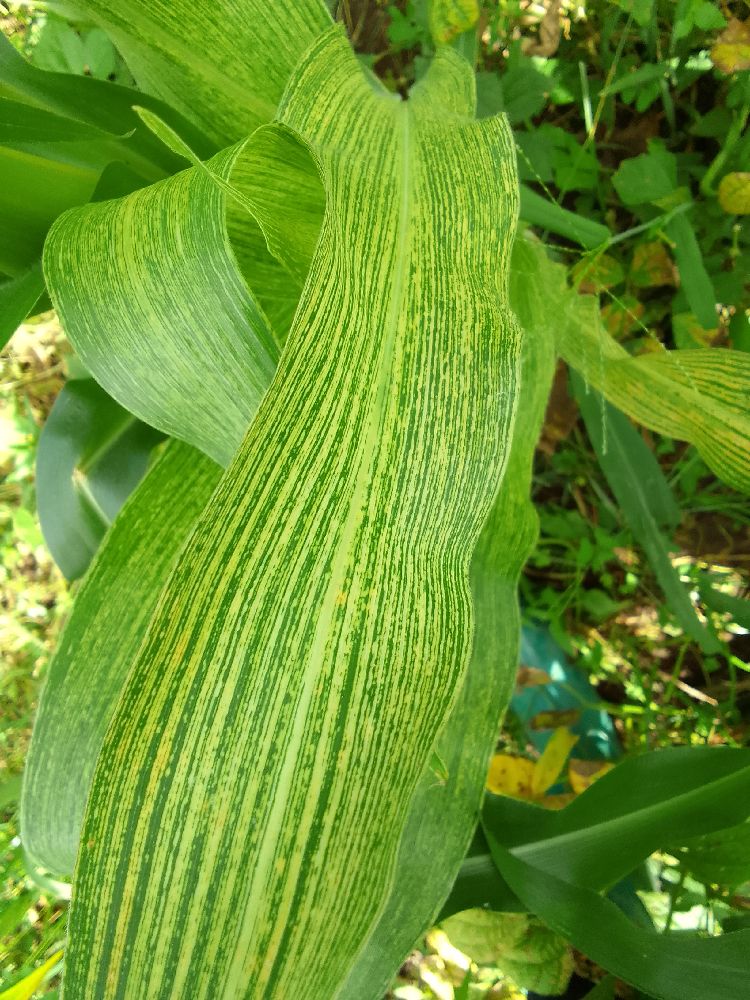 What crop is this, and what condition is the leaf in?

maize, maize streak virus
